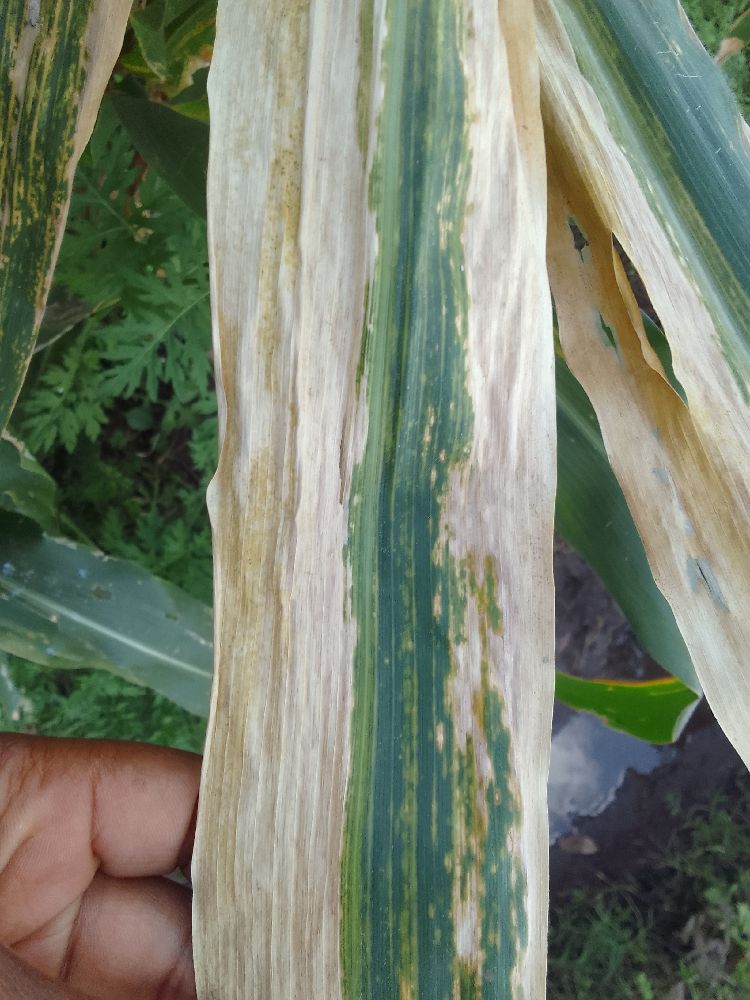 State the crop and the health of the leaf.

maize, maize lethal necrosis
